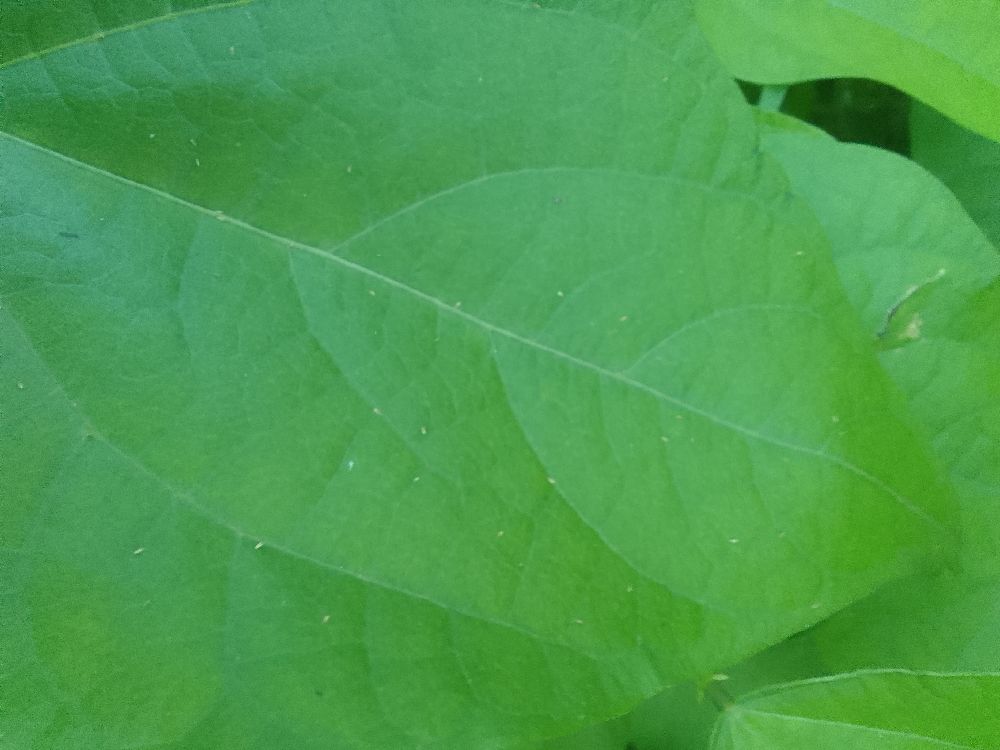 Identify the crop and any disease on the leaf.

common bean, healthy
